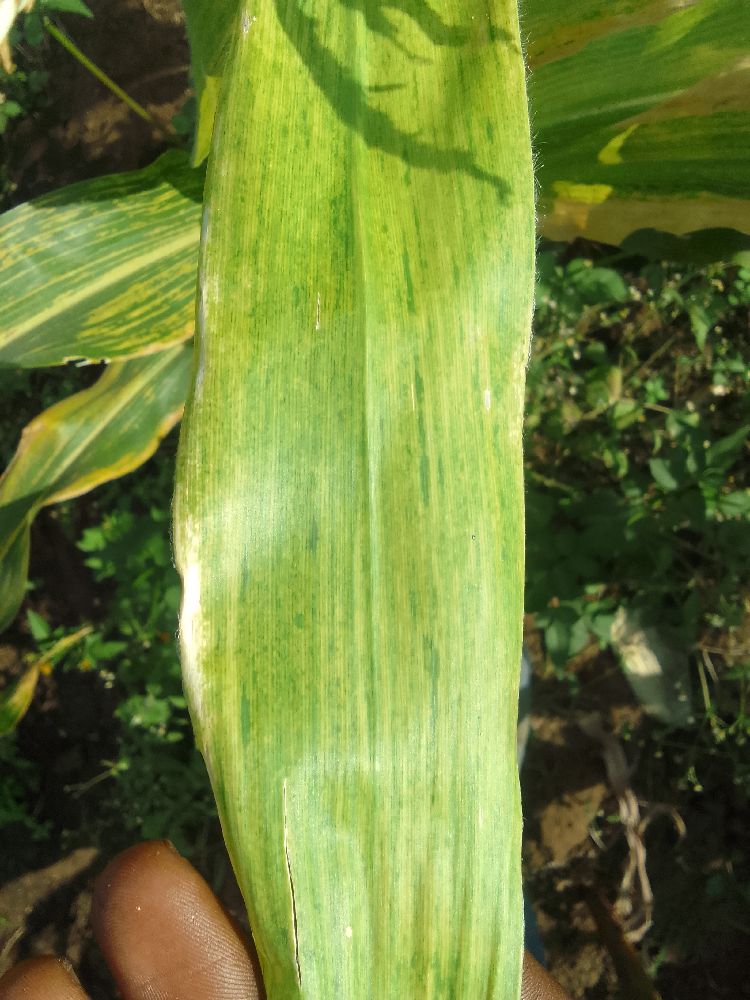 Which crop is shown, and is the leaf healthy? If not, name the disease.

maize, maize lethal necrosis
